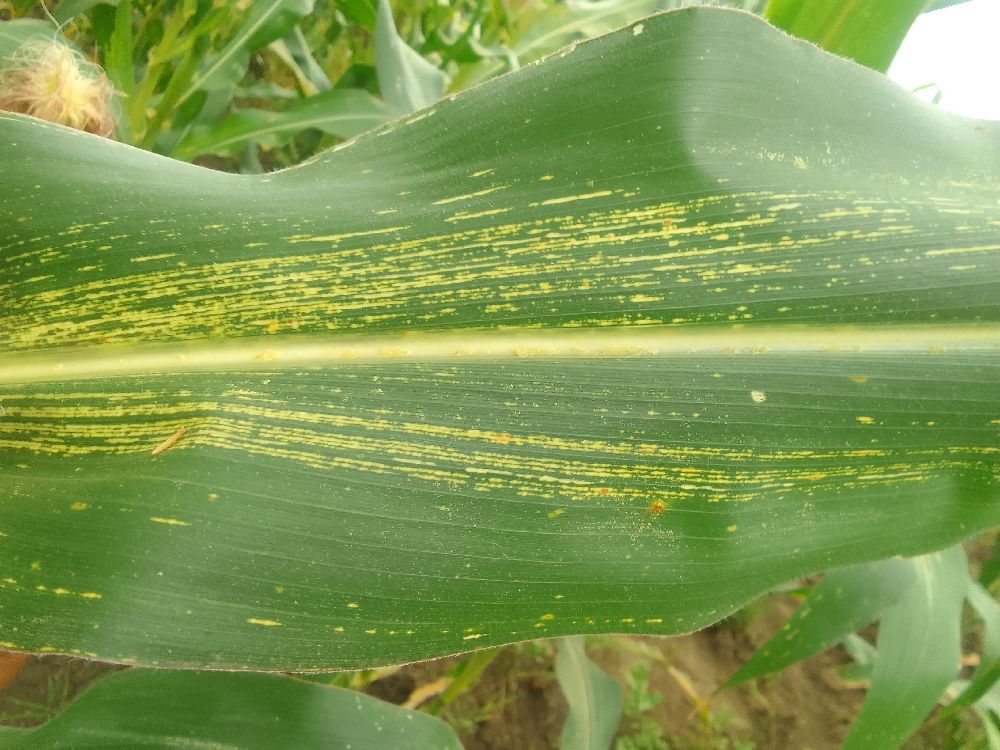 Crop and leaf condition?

maize, maize streak virus
